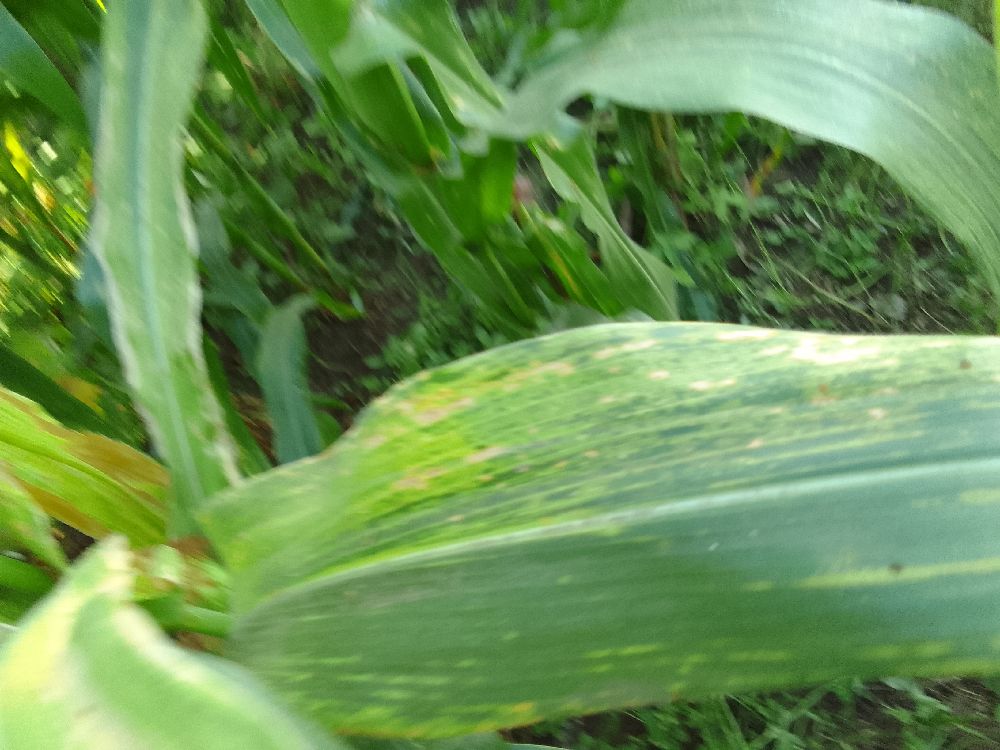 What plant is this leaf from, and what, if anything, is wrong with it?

maize, maize lethal necrosis
